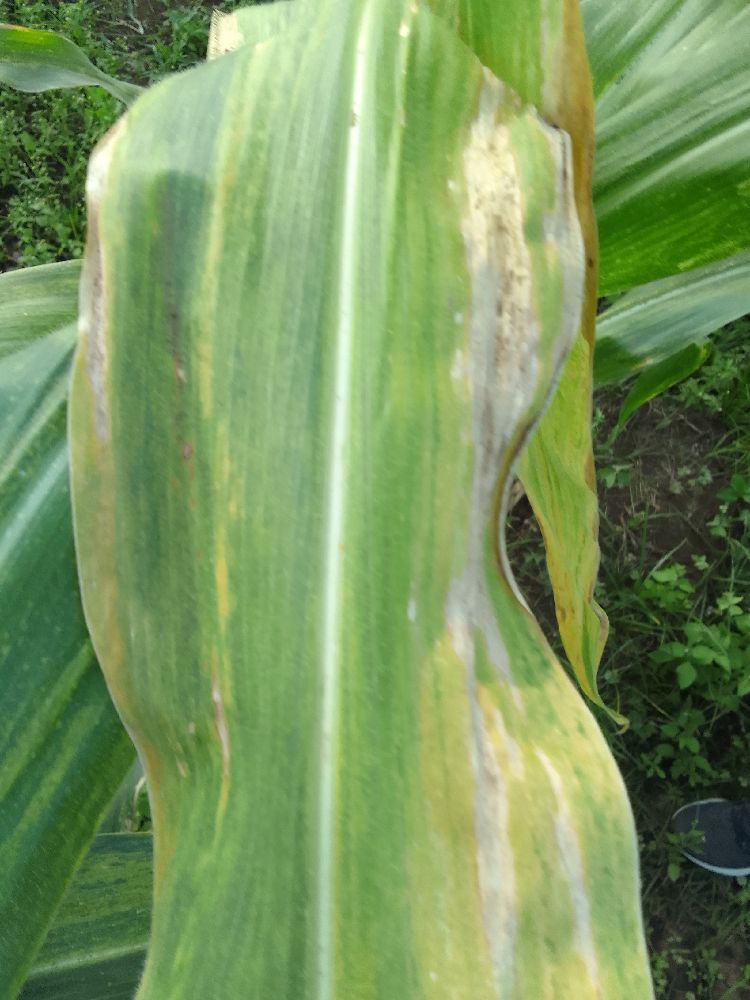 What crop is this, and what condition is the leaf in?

maize, maize lethal necrosis
